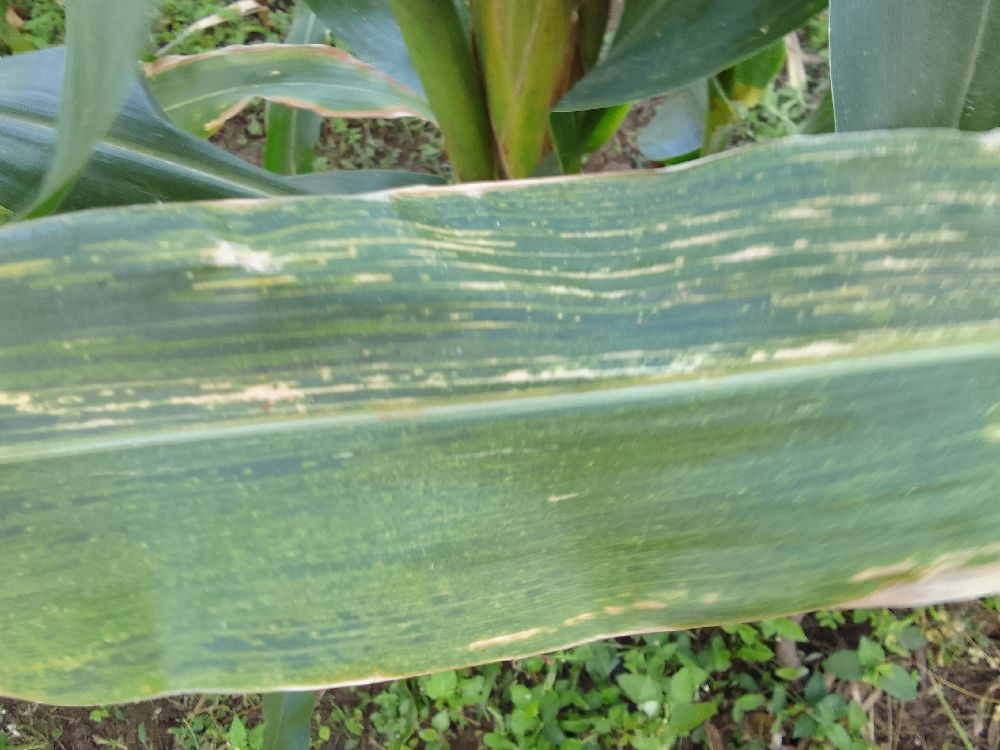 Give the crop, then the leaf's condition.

maize, maize lethal necrosis
